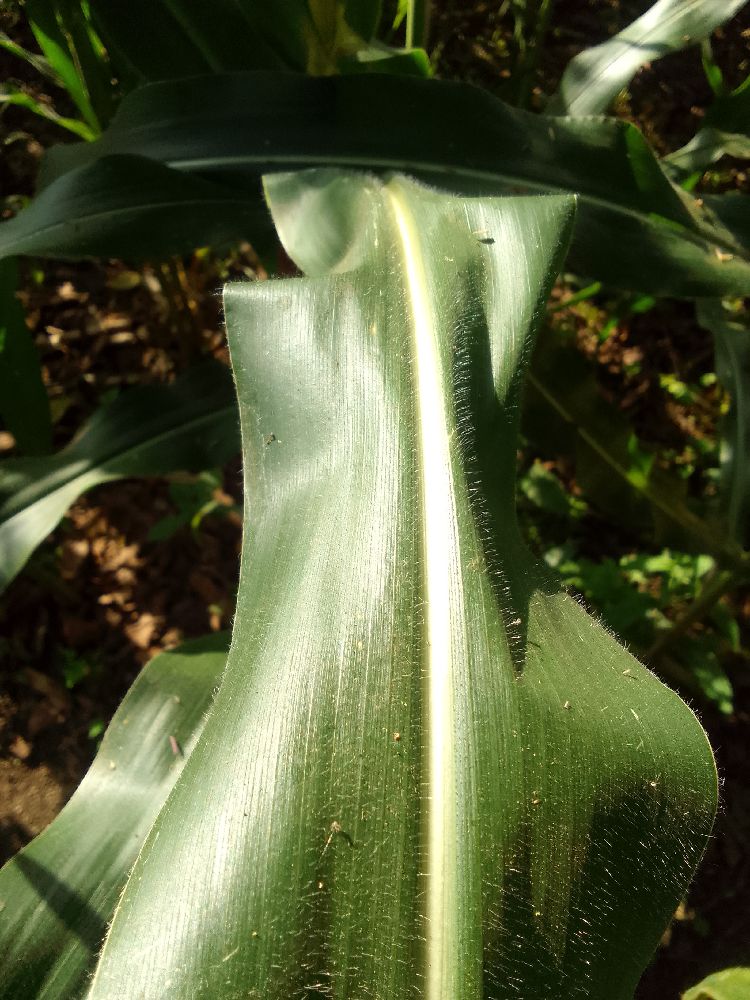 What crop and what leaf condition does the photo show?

maize, healthy
